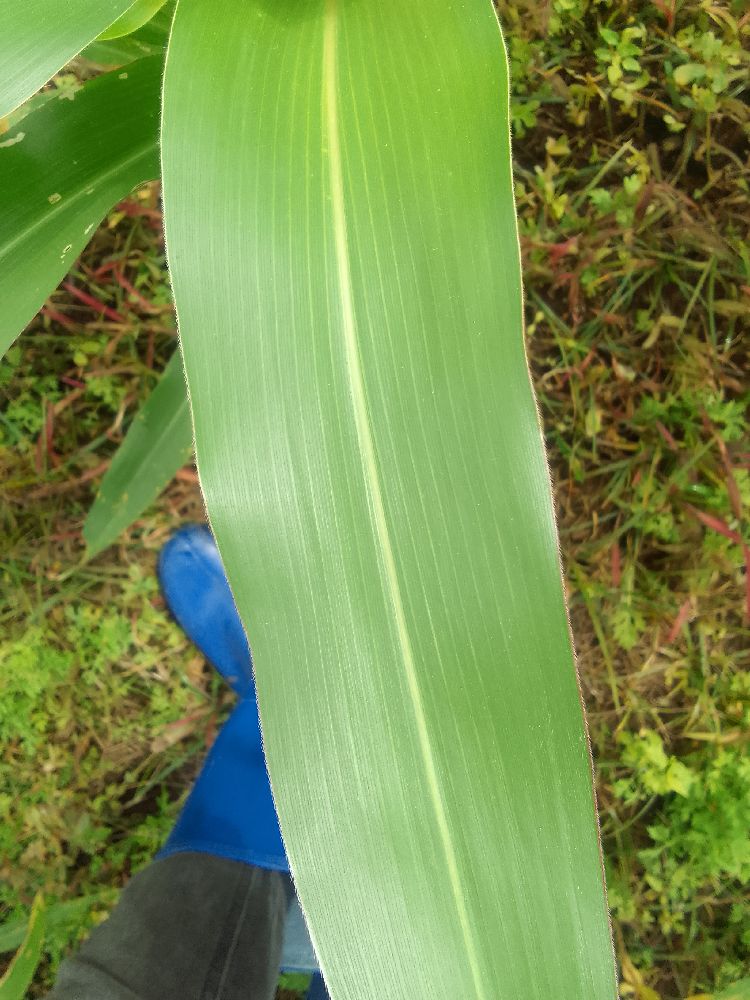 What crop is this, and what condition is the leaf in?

maize, healthy
